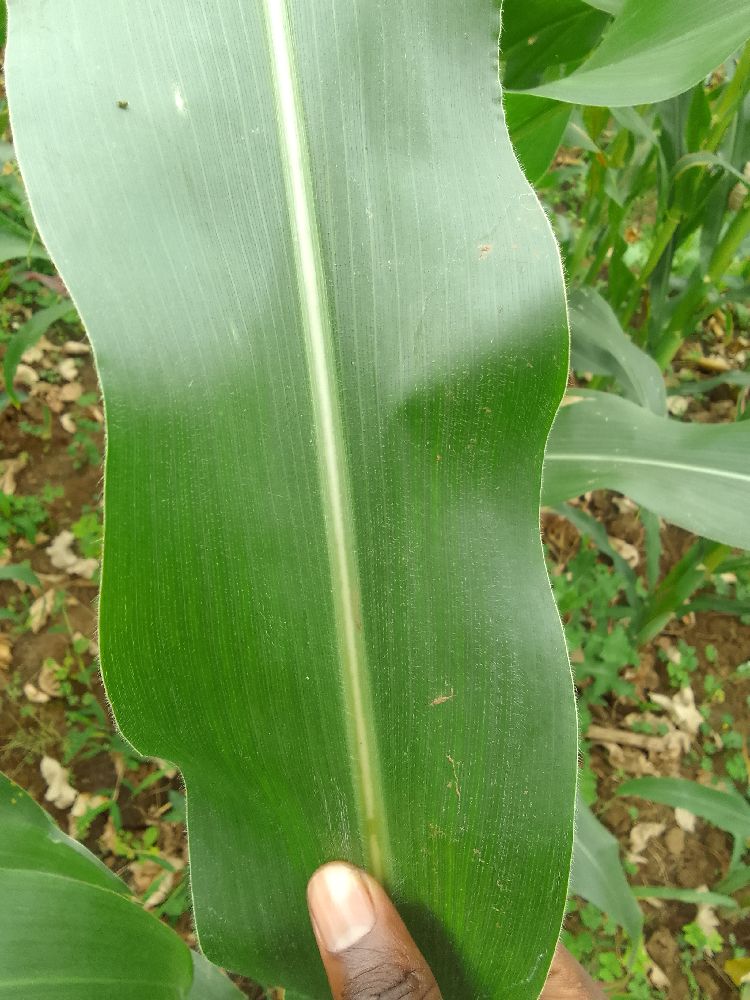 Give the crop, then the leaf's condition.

maize, healthy
